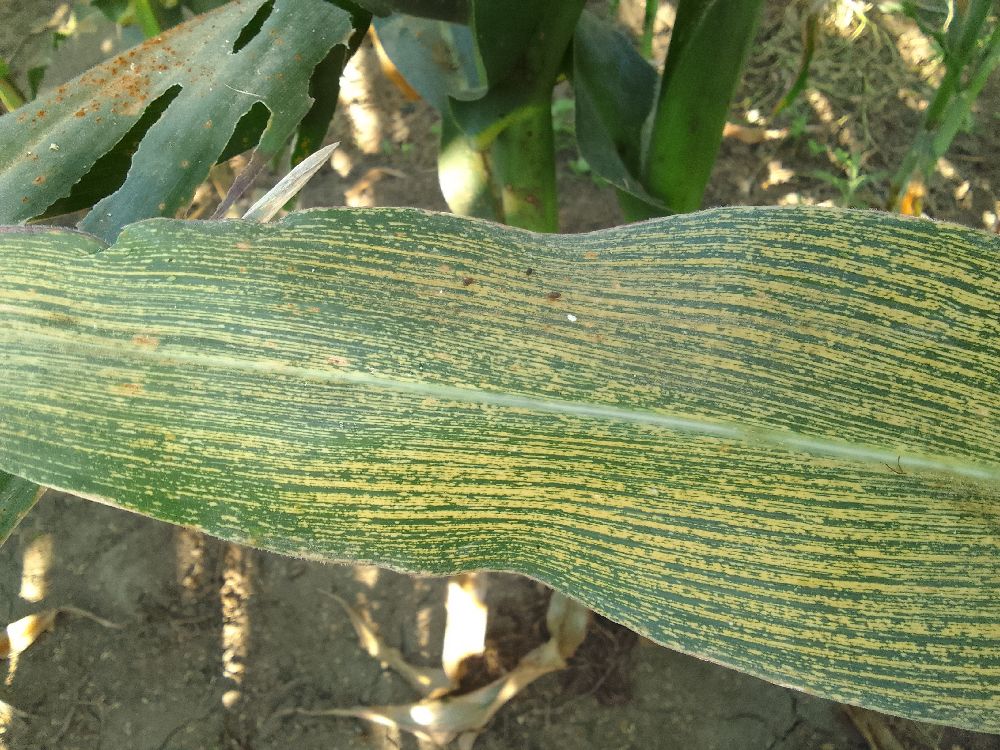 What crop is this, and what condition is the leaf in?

maize, maize streak virus
